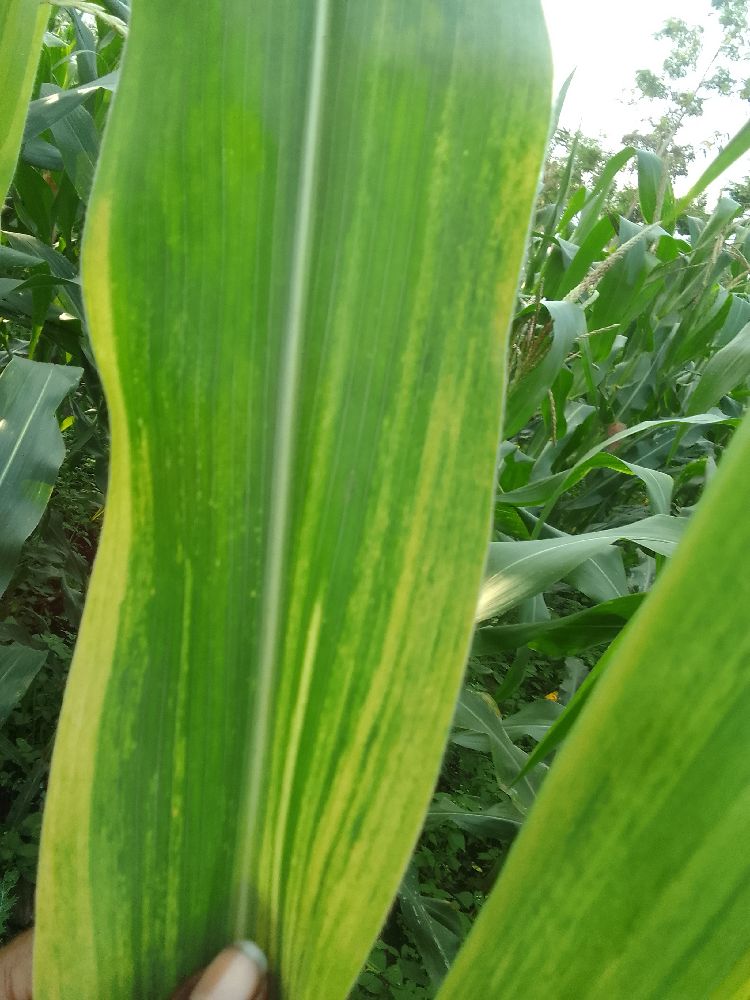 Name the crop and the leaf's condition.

maize, maize lethal necrosis
